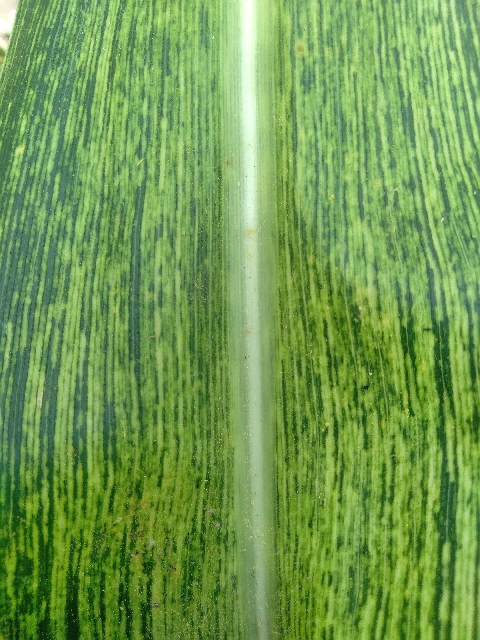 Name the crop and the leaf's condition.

maize, maize streak virus
